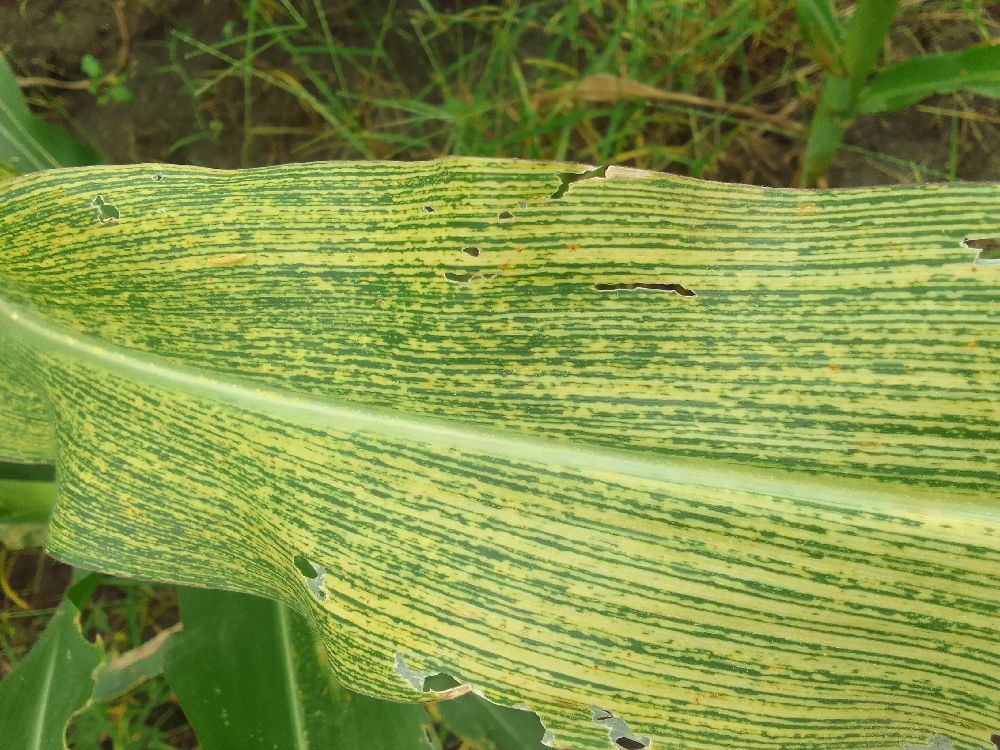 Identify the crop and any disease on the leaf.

maize, maize streak virus
